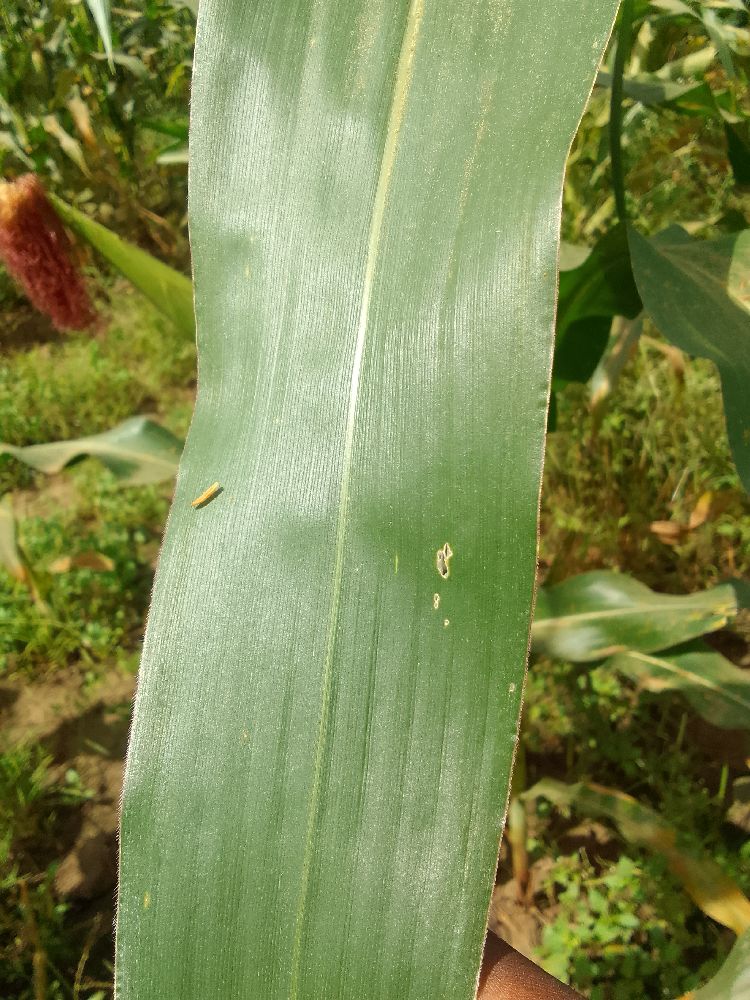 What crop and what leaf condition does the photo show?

maize, healthy
